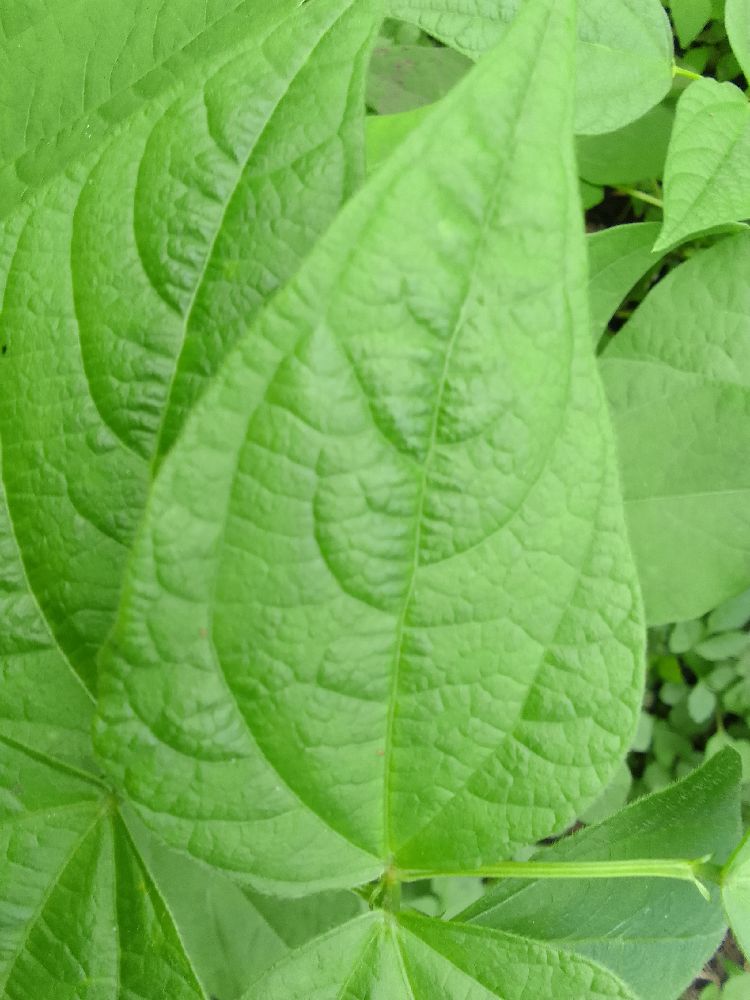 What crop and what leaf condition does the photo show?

common bean, healthy
